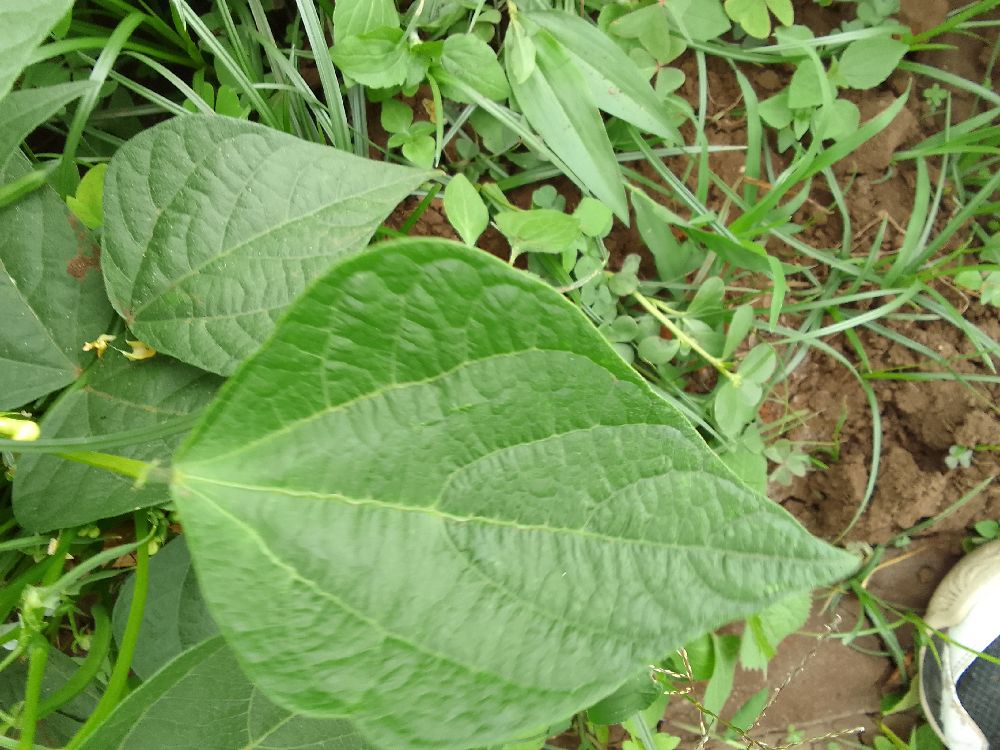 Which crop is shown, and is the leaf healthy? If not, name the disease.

common bean, healthy
